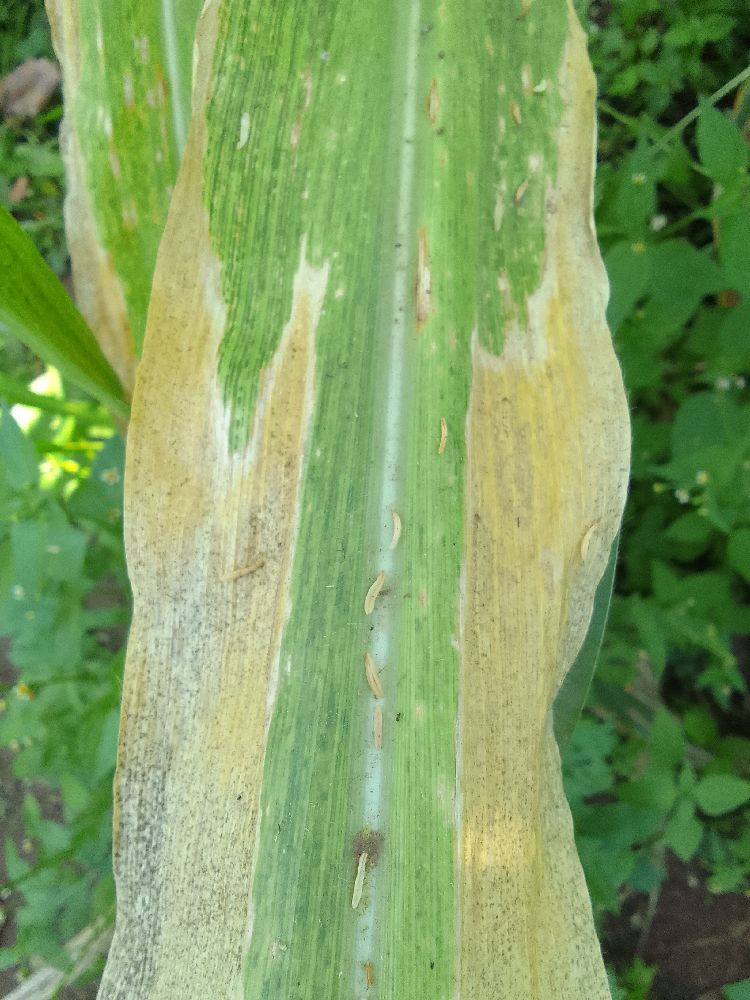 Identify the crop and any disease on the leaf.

maize, maize lethal necrosis
